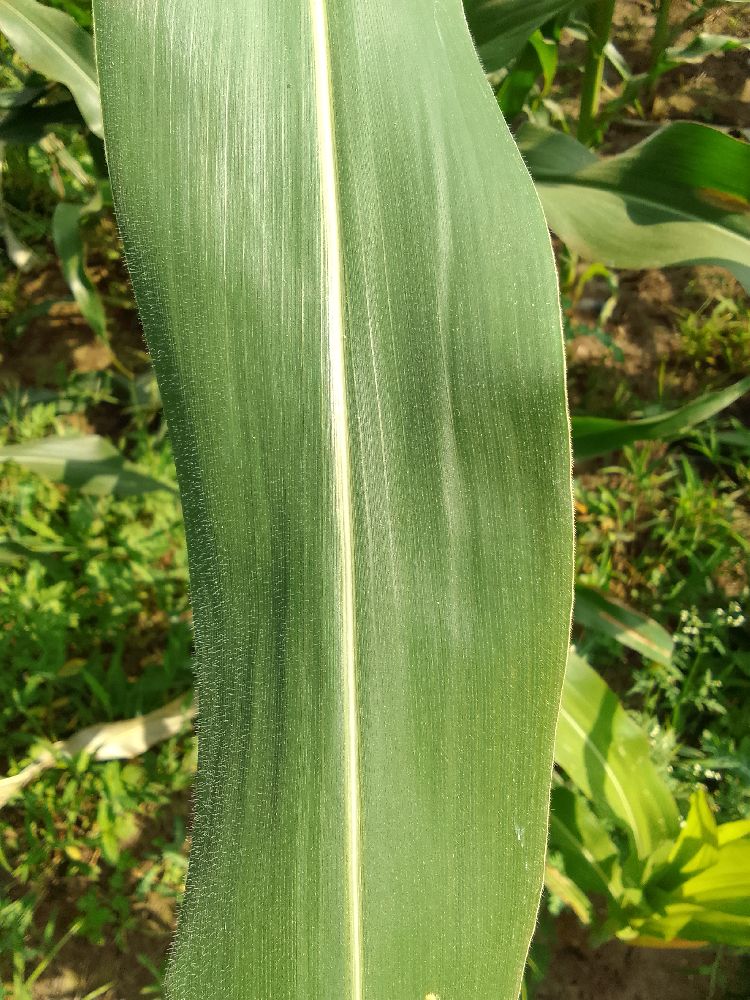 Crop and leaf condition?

maize, healthy
